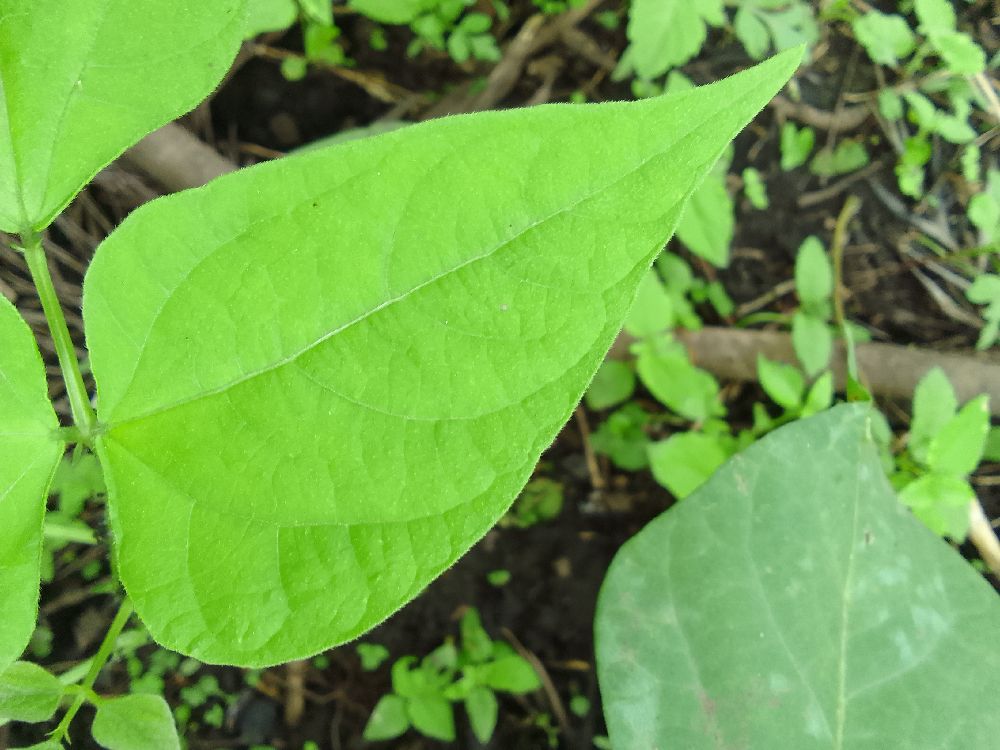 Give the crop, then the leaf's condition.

common bean, healthy
